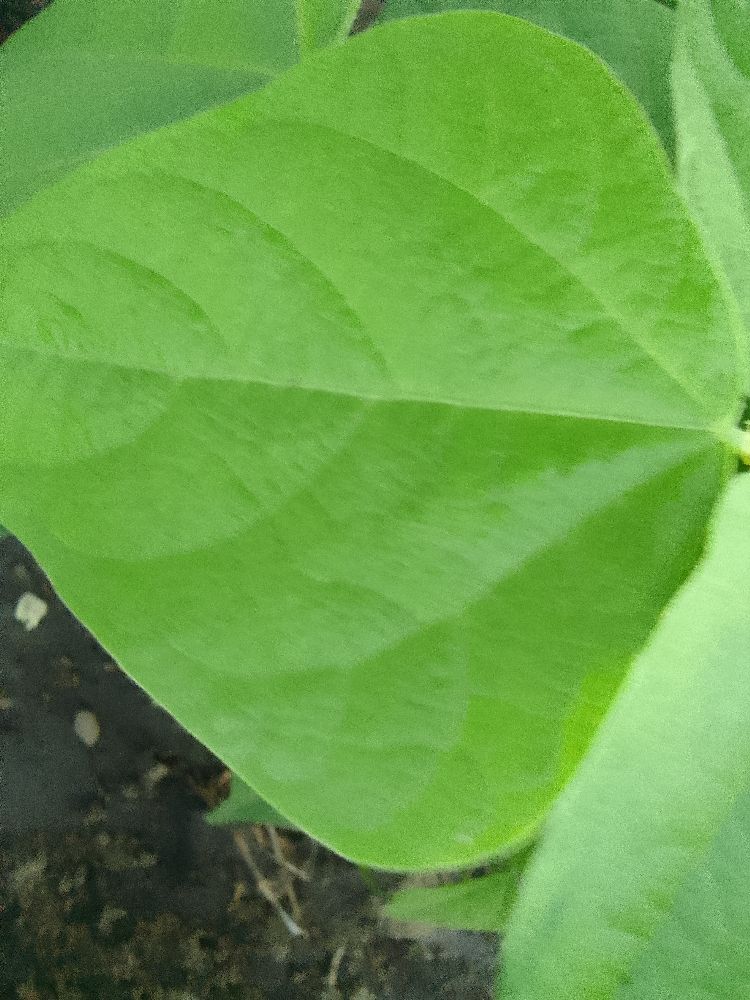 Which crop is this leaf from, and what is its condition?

common bean, healthy
